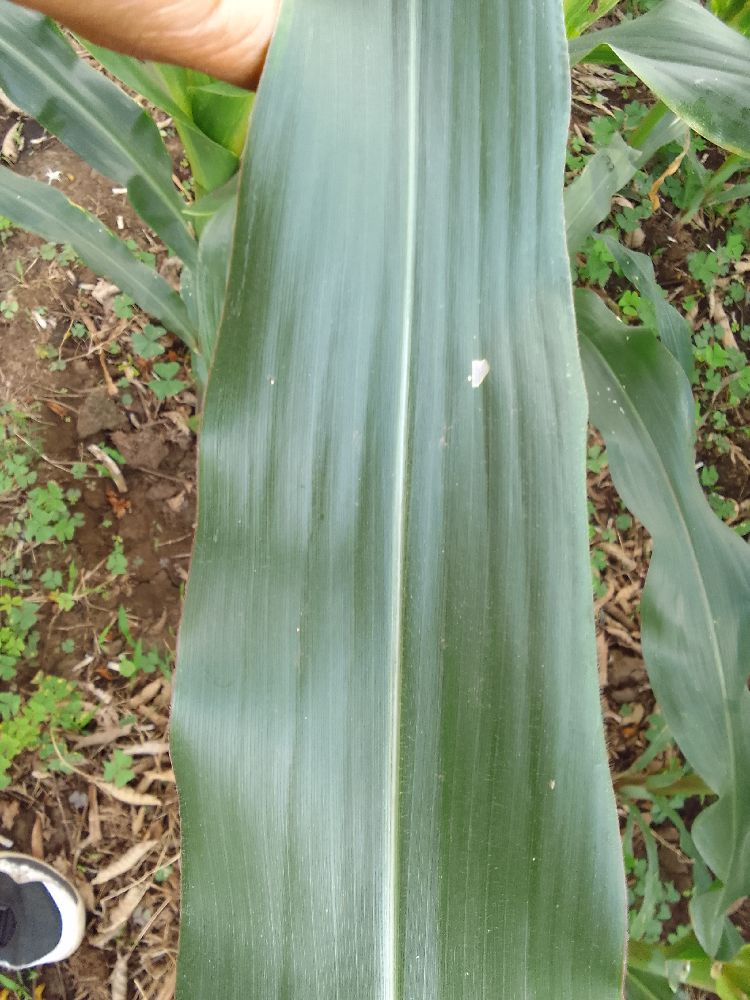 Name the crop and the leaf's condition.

maize, healthy
